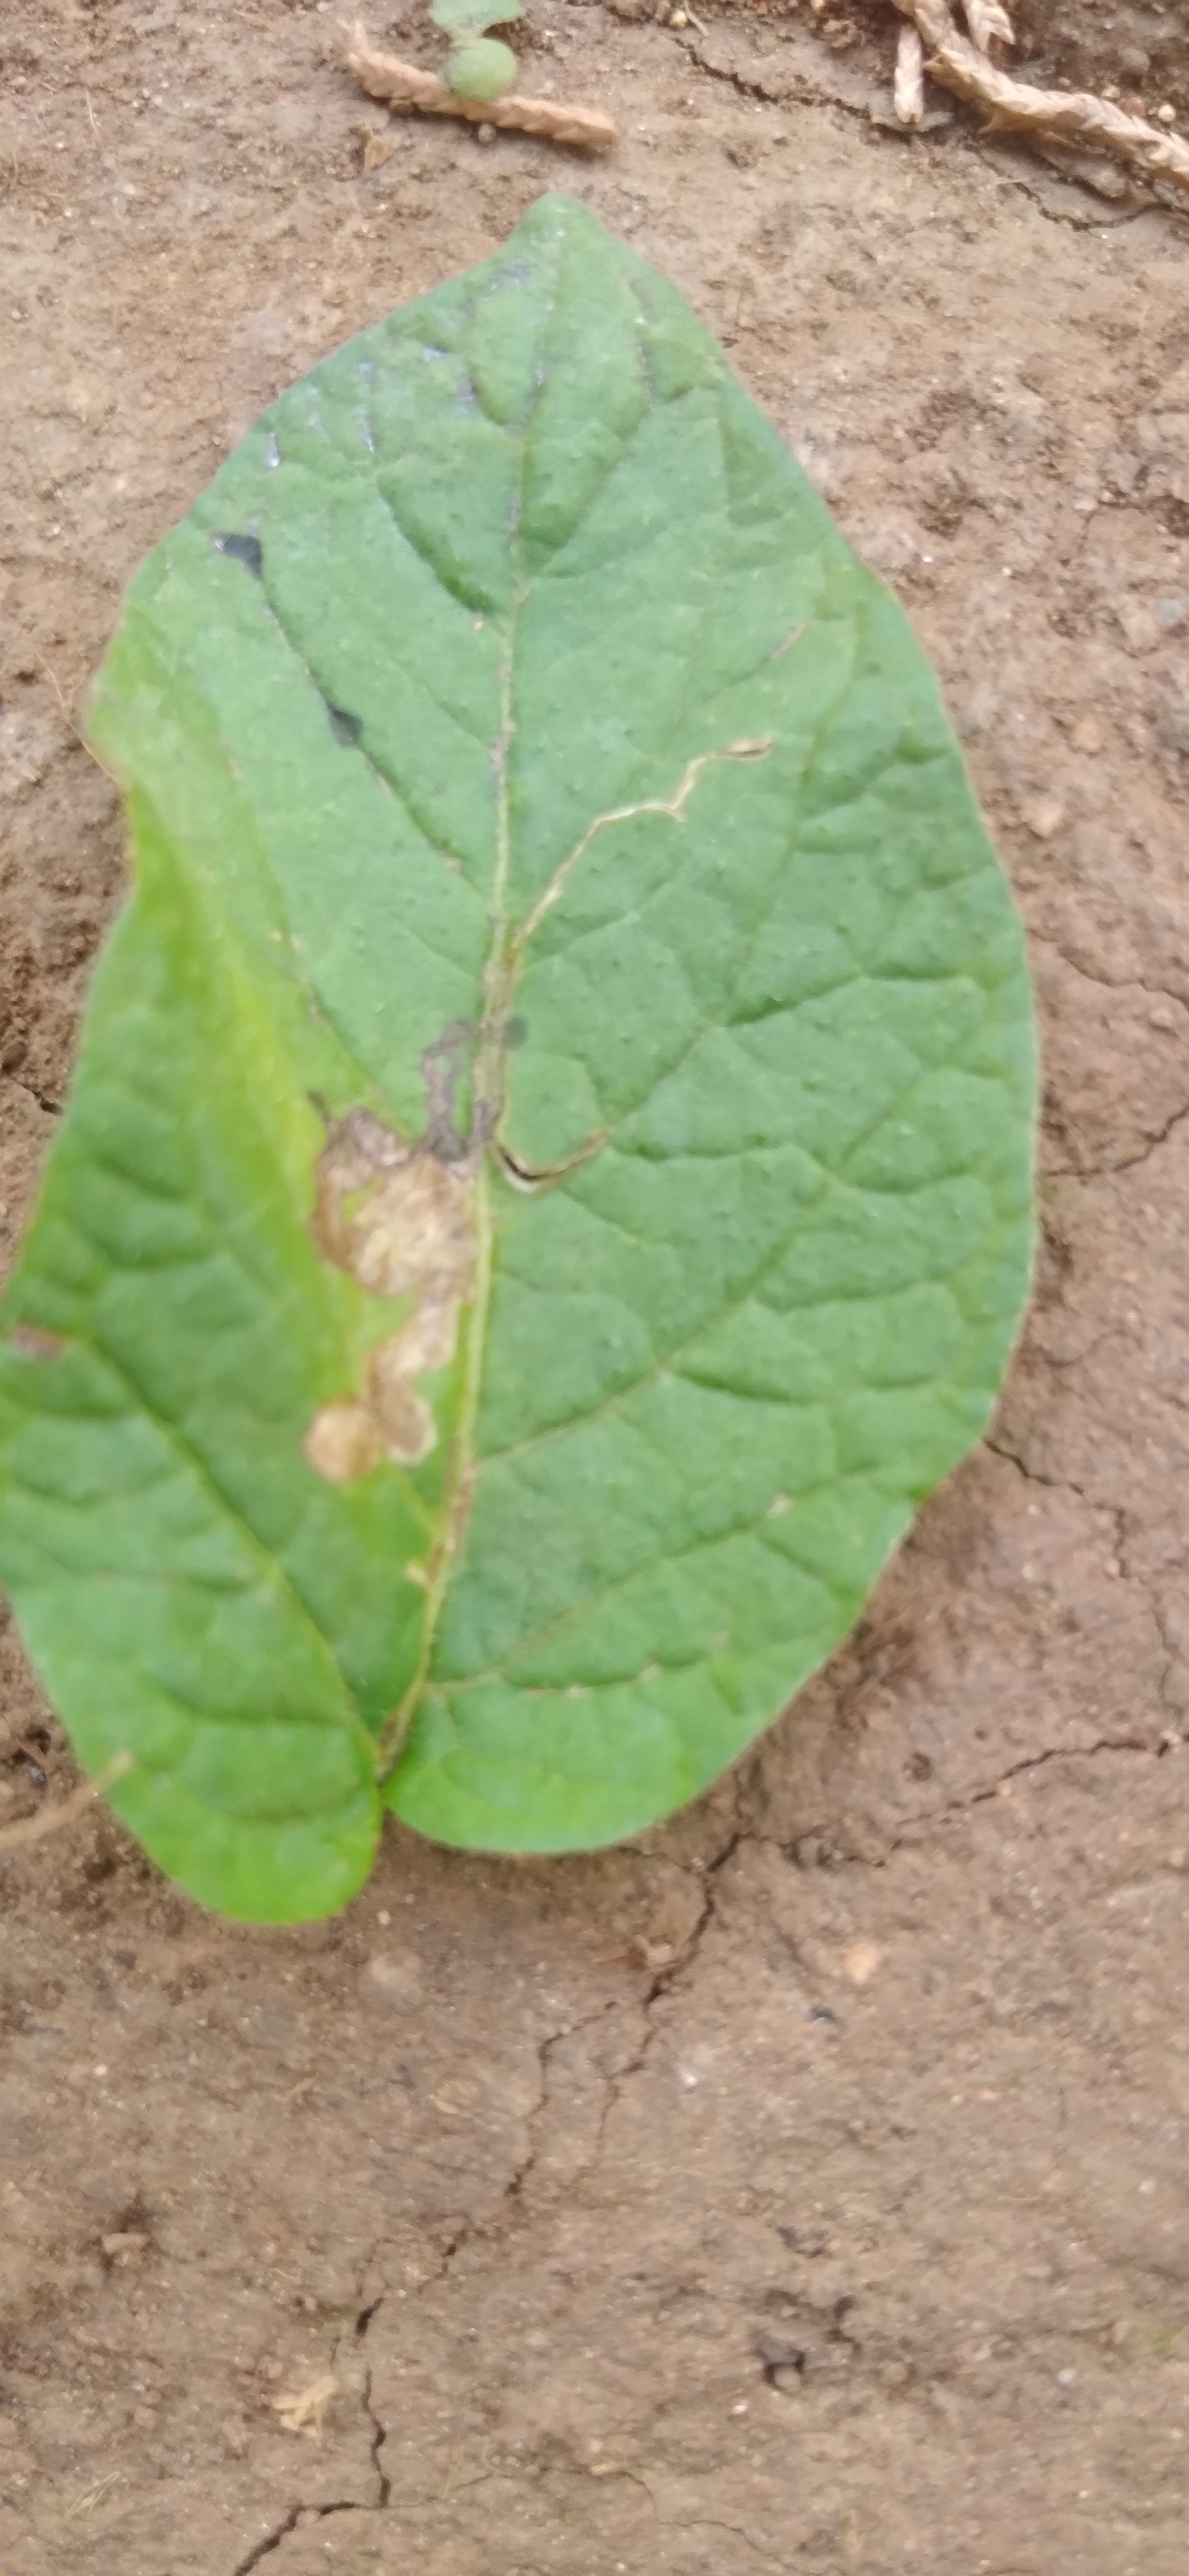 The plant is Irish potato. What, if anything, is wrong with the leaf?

early blight
